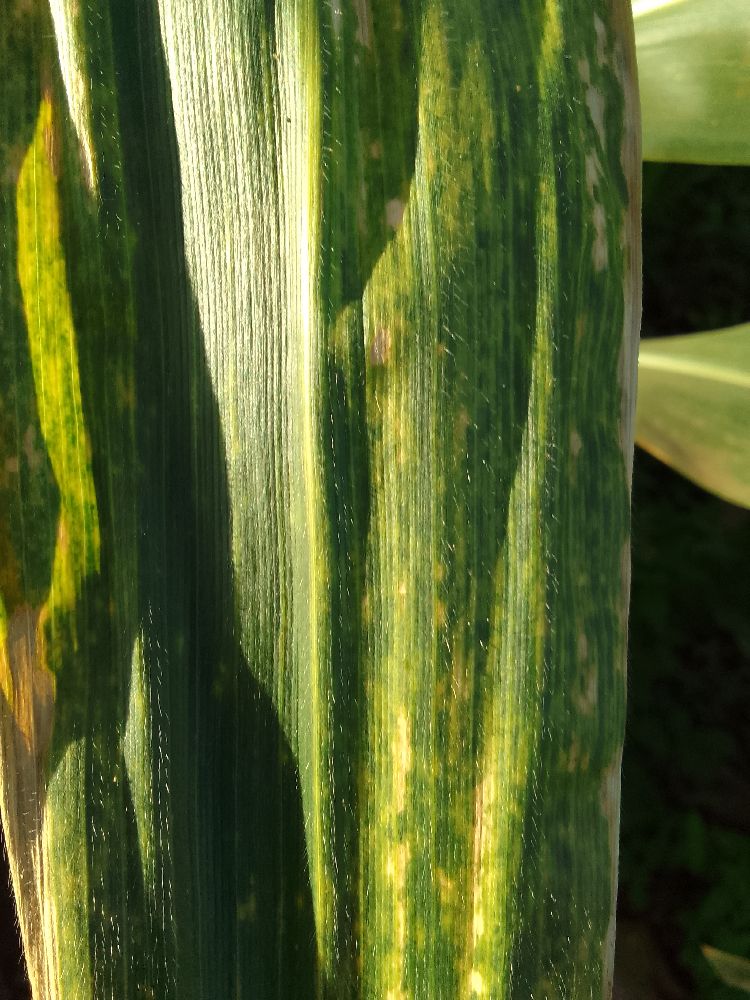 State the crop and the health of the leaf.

maize, maize lethal necrosis
